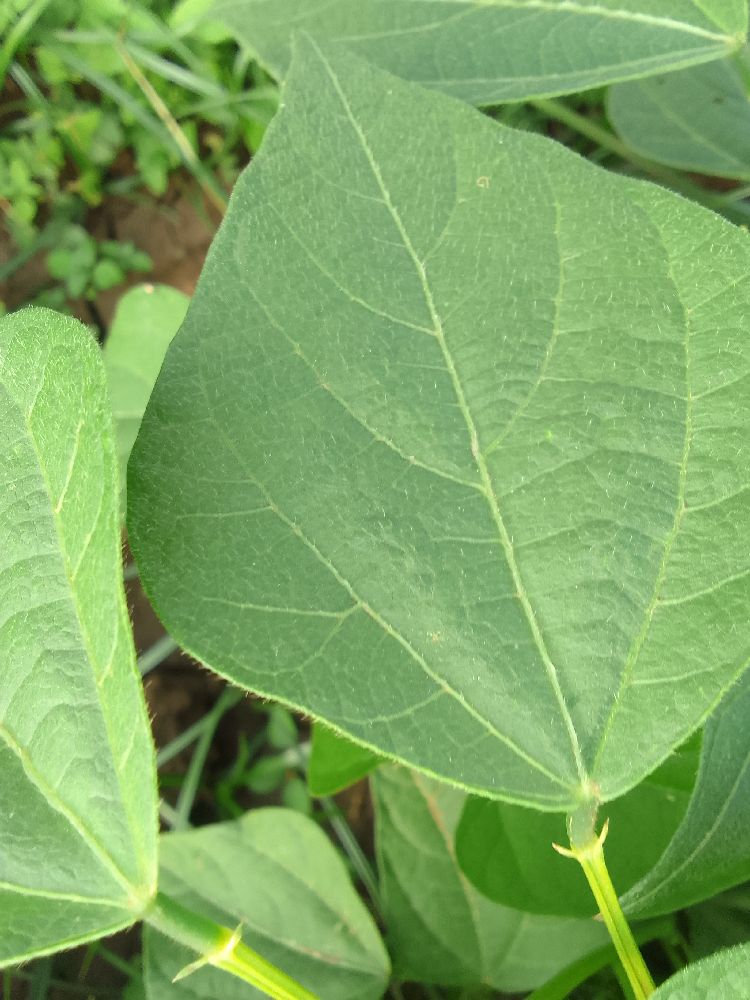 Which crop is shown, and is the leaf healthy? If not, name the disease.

common bean, healthy
